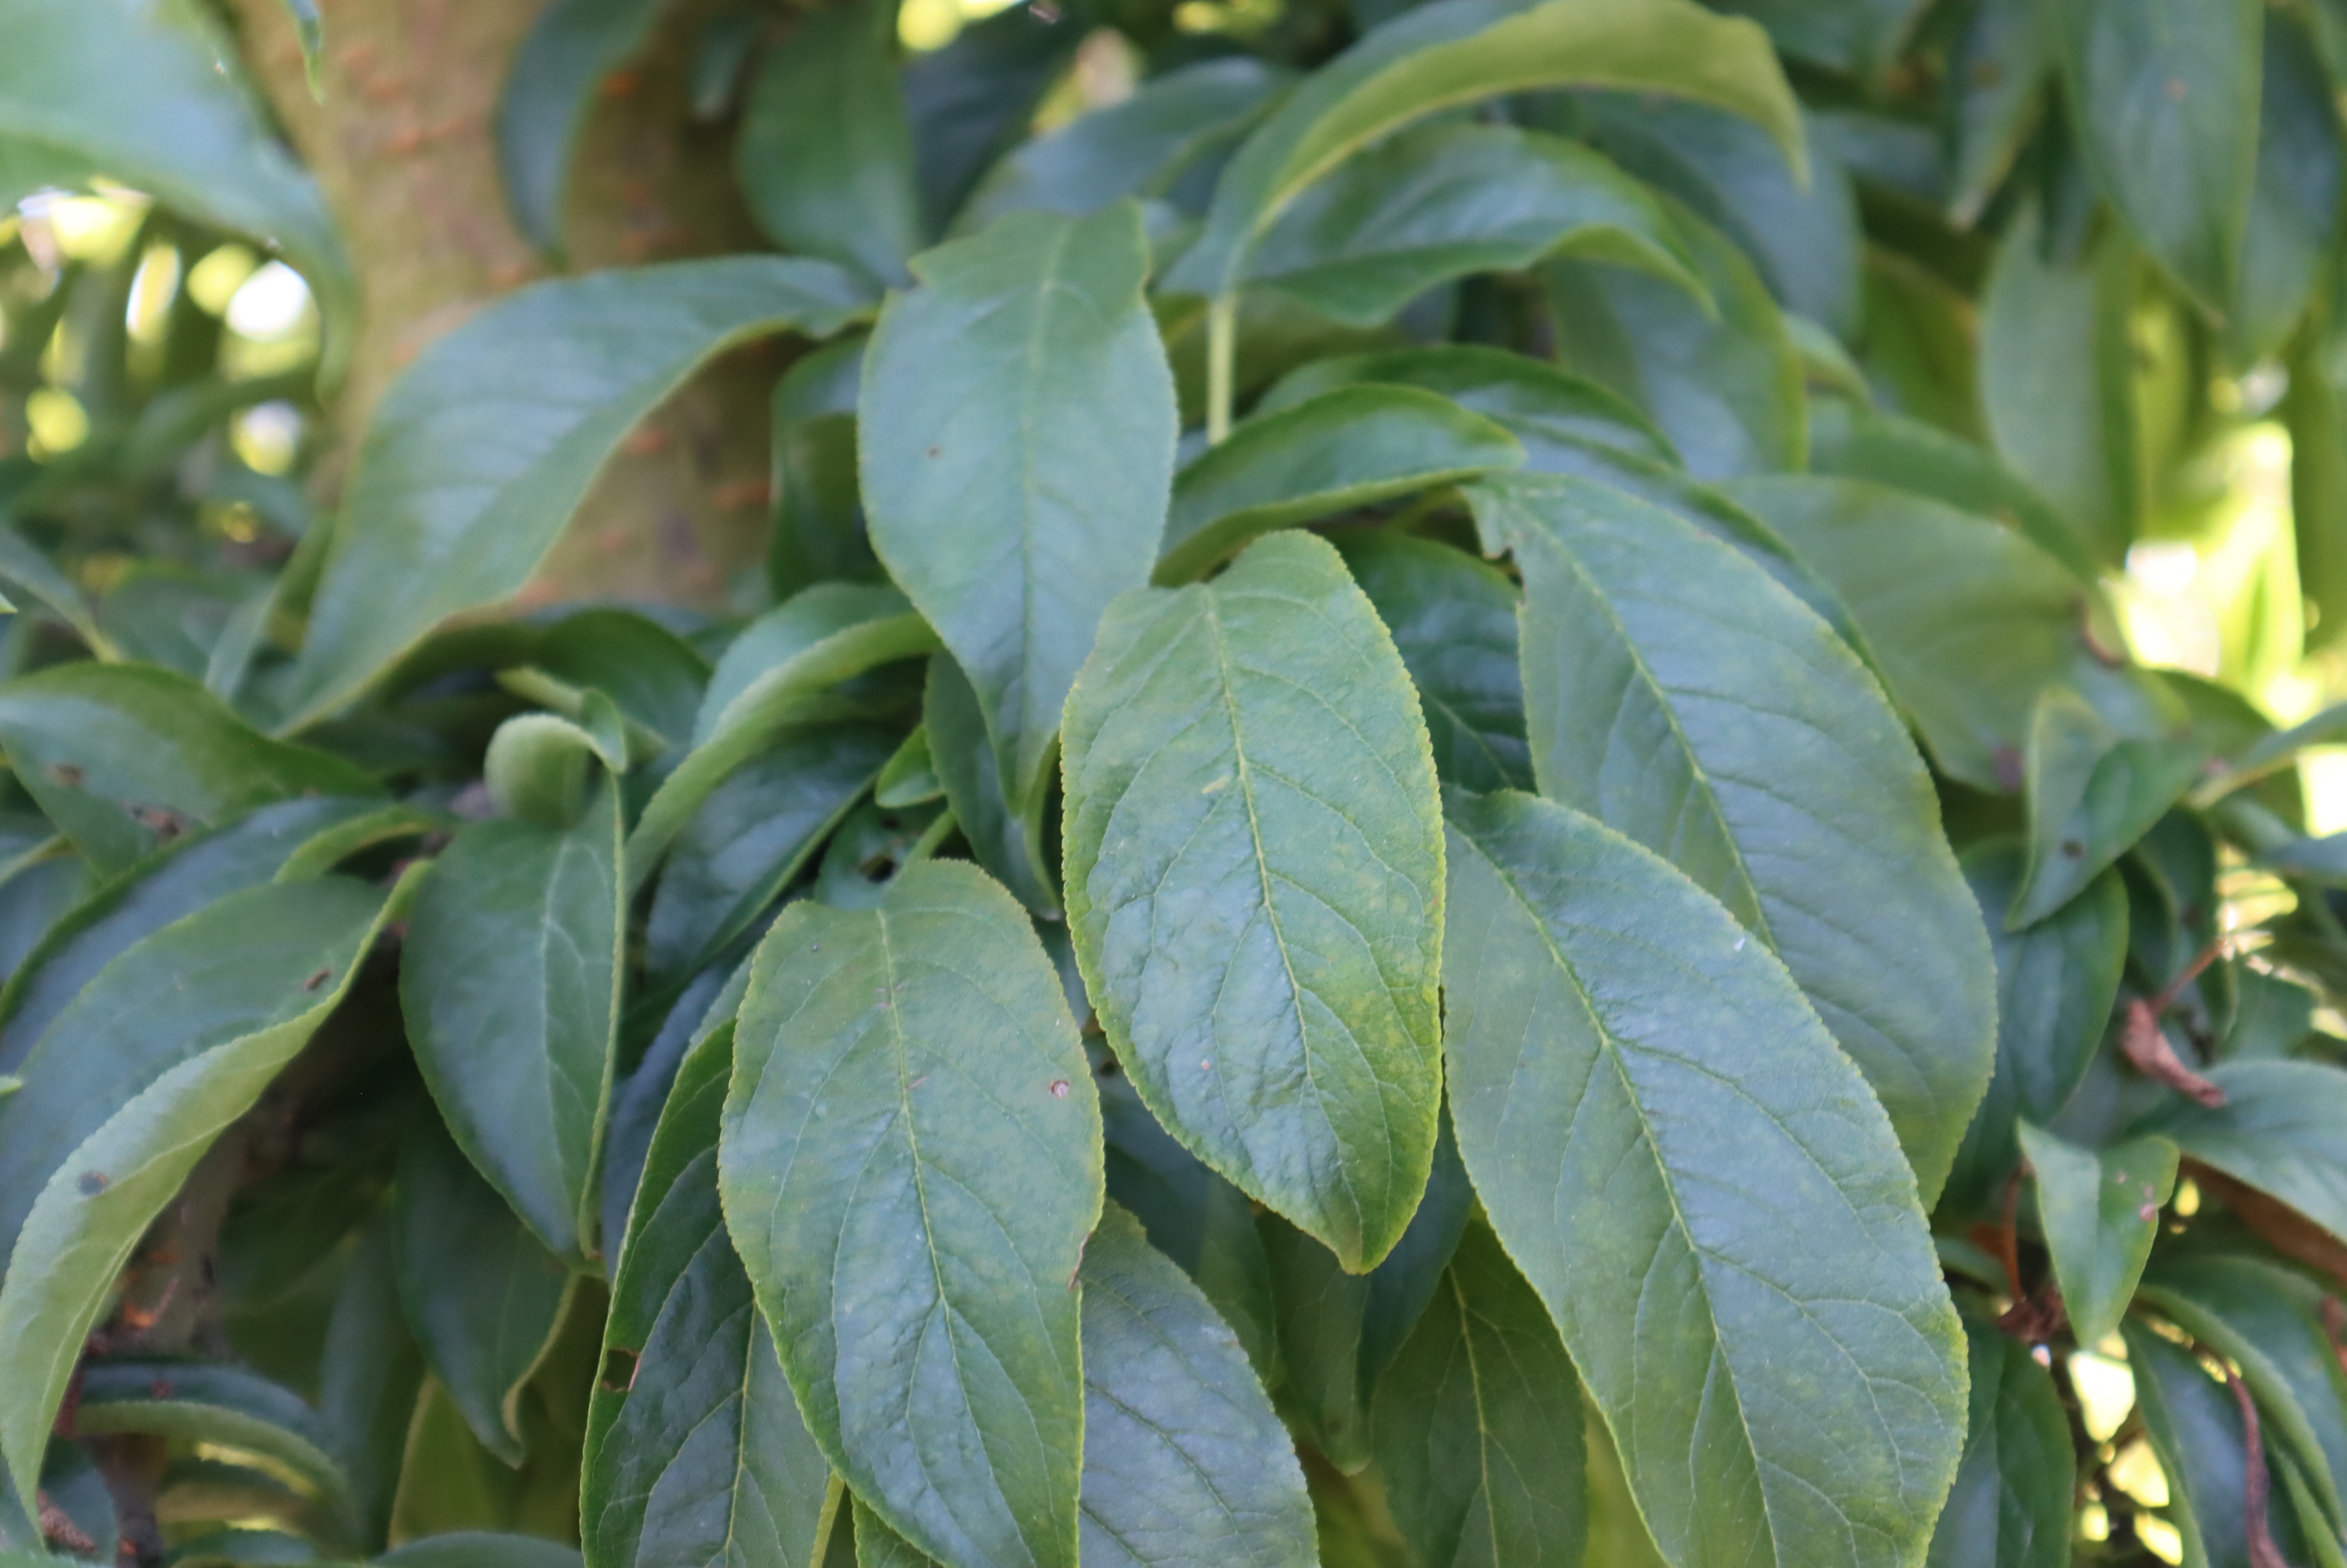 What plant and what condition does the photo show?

plum, iron deficiency, shot hole disease
